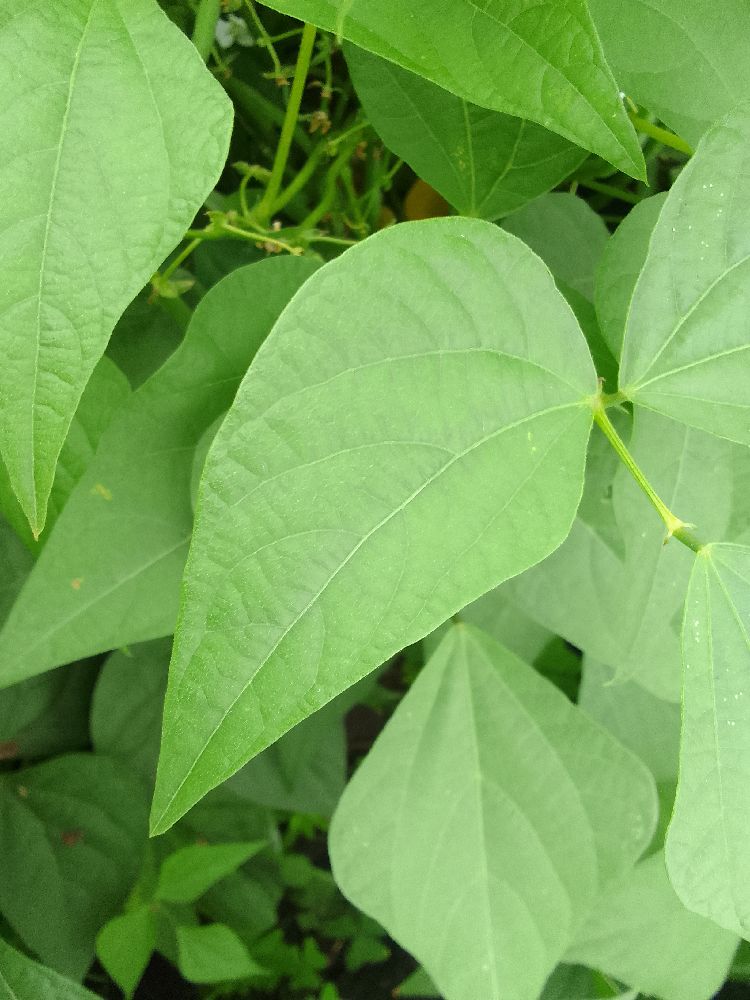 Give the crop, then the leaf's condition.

common bean, healthy
